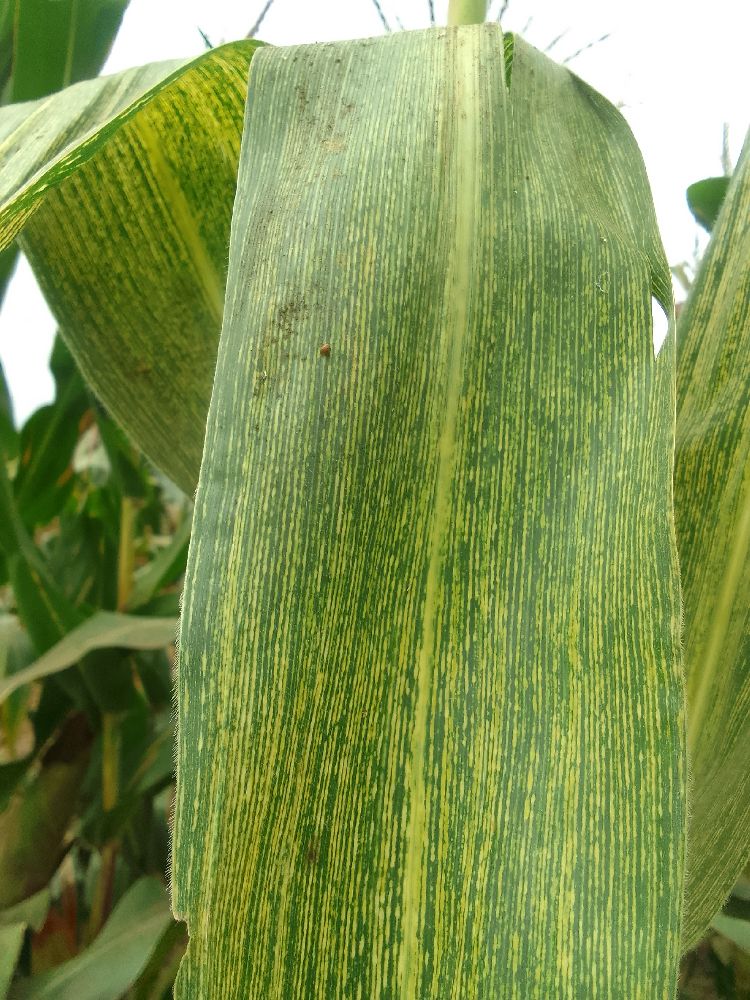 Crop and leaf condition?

maize, maize streak virus
